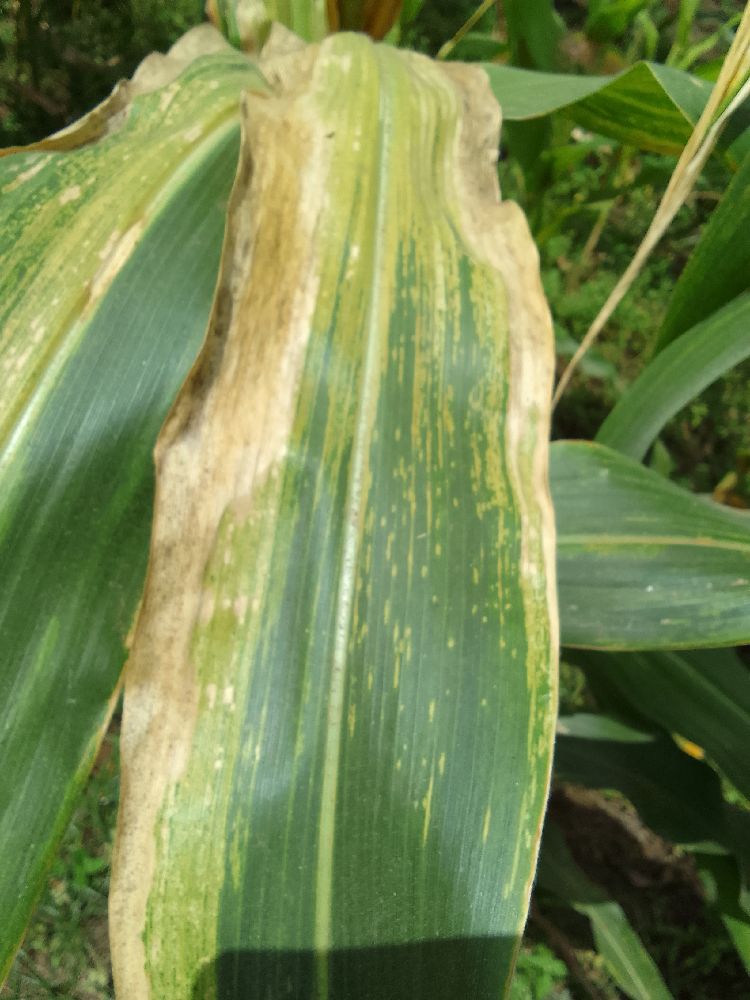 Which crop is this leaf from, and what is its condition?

maize, maize lethal necrosis
